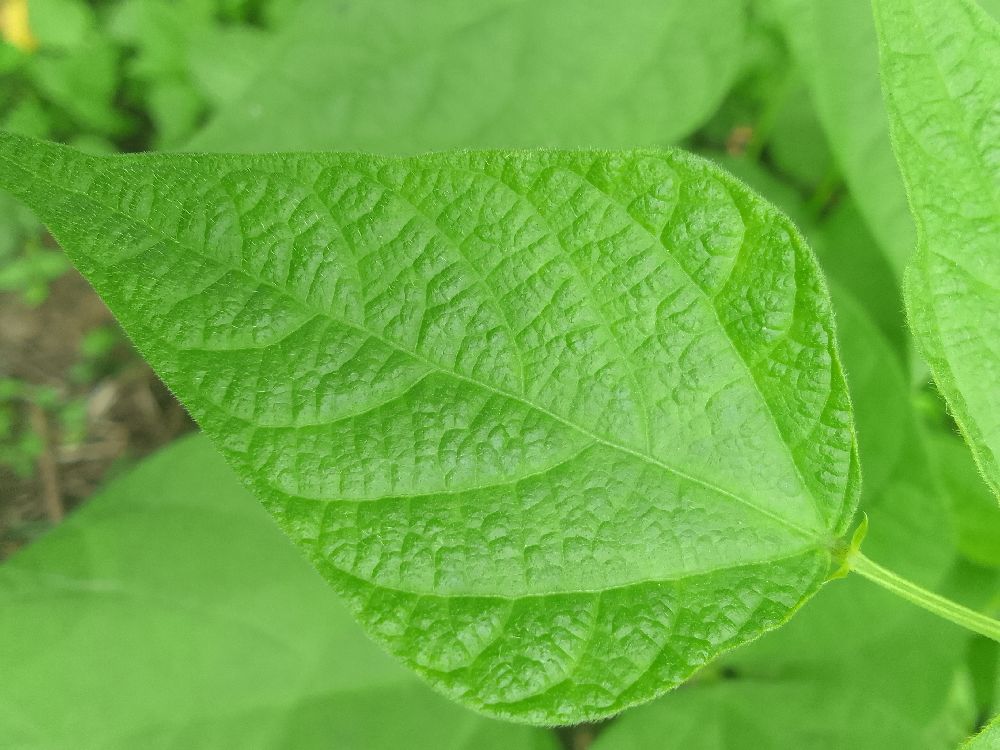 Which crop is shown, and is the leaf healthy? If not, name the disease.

common bean, healthy
